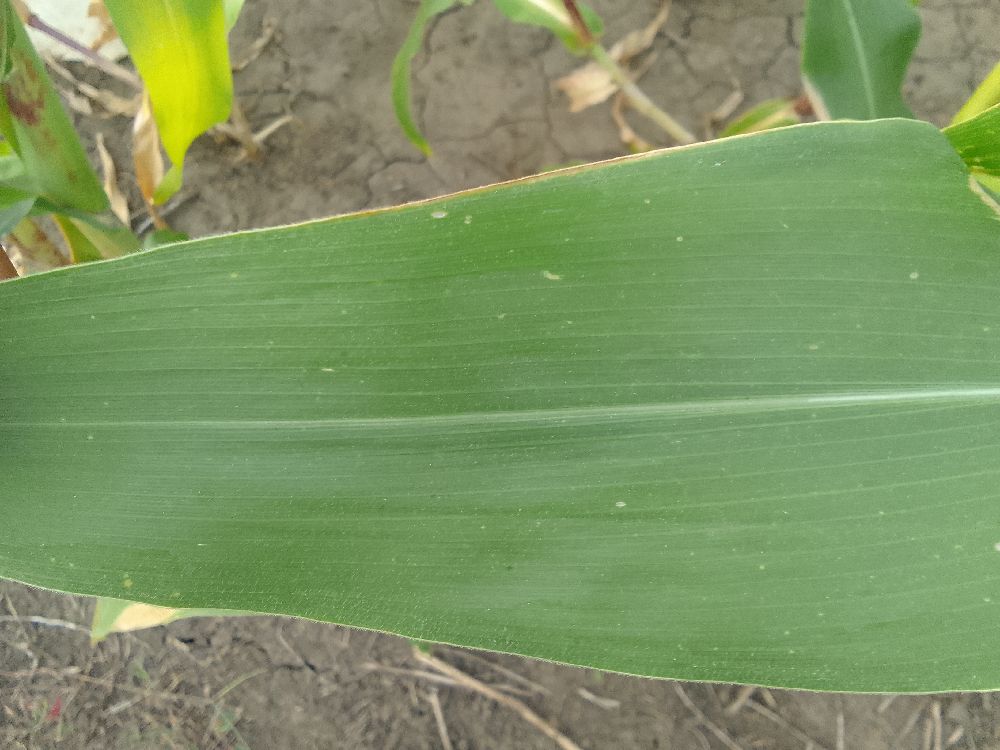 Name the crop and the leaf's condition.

maize, healthy
